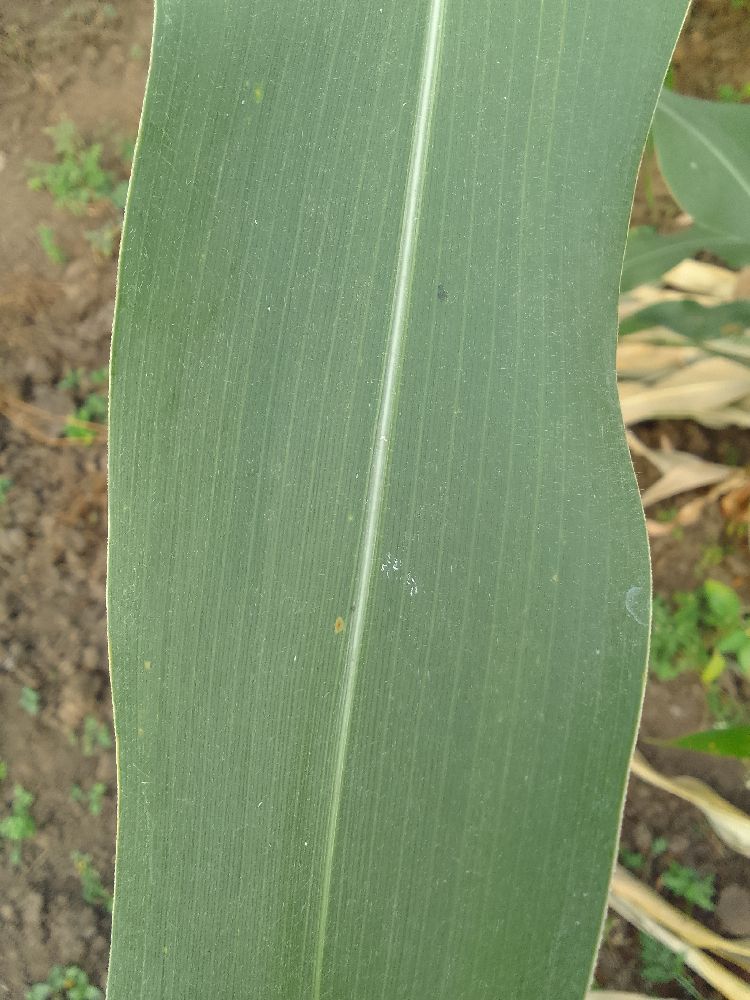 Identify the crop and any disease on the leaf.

maize, healthy
